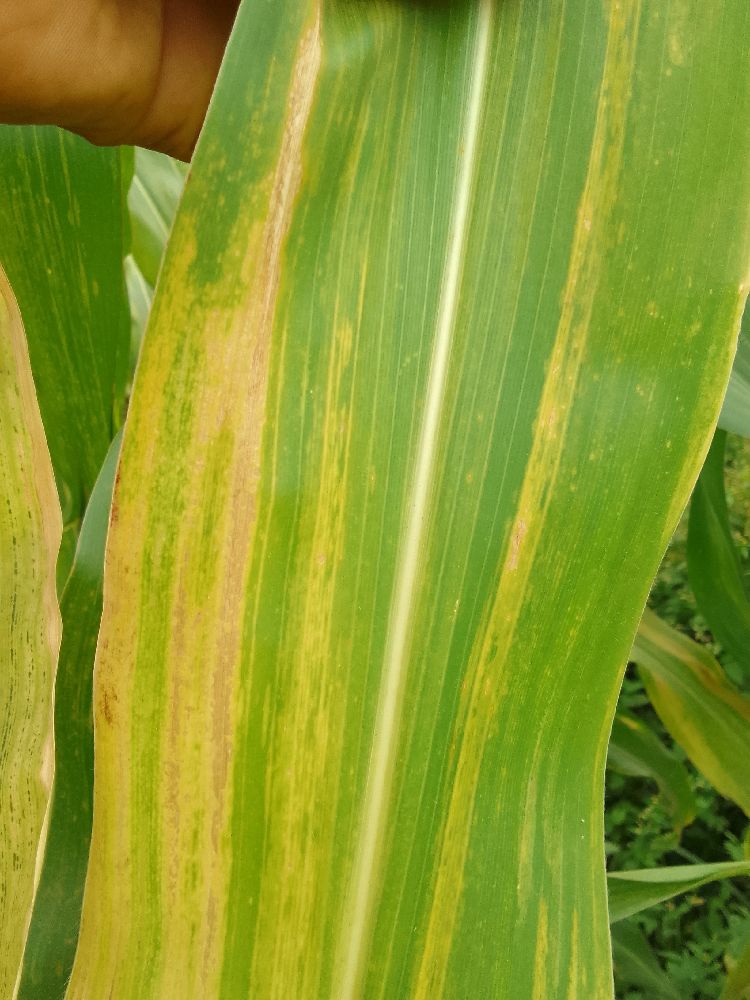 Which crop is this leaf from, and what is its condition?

maize, maize lethal necrosis
